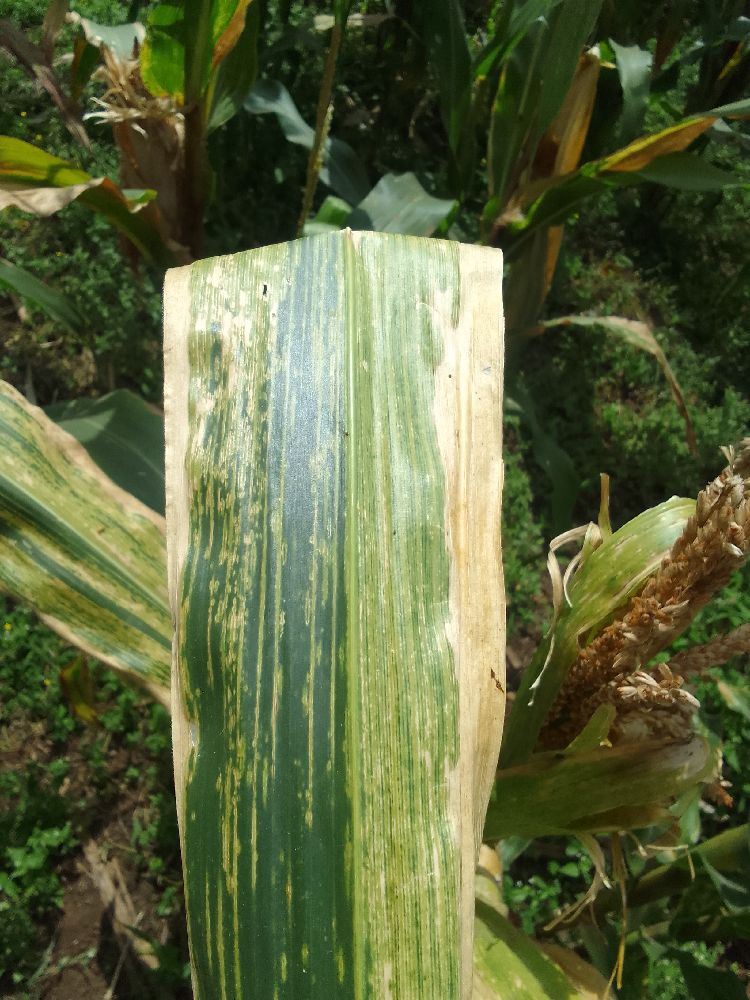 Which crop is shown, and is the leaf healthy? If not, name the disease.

maize, maize lethal necrosis
